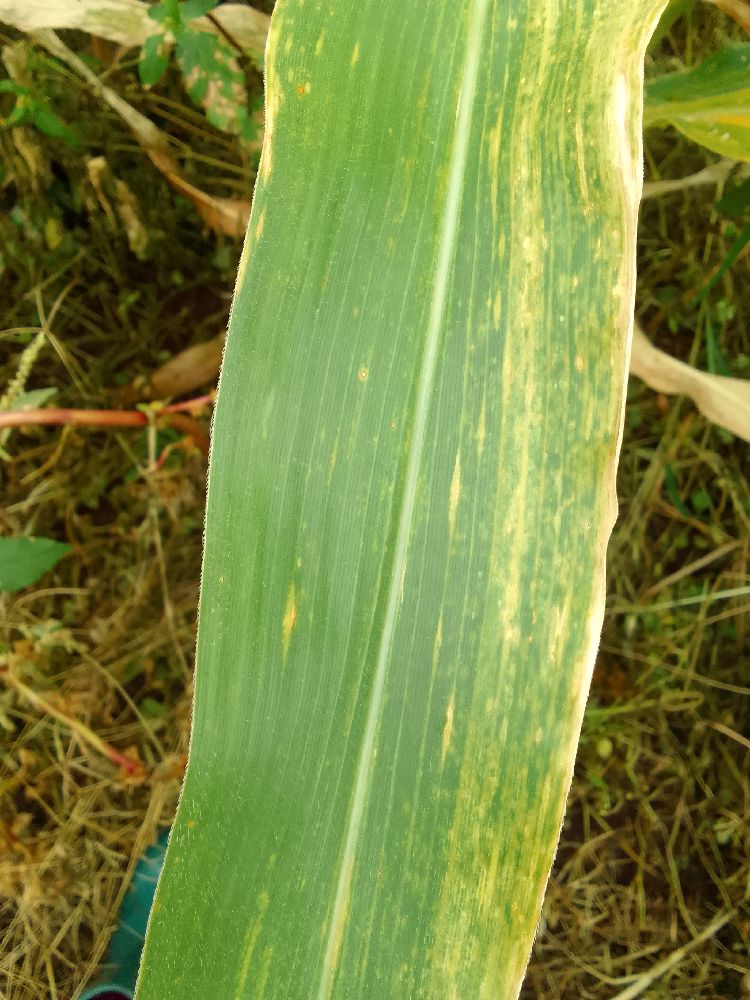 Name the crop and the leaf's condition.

maize, maize lethal necrosis
